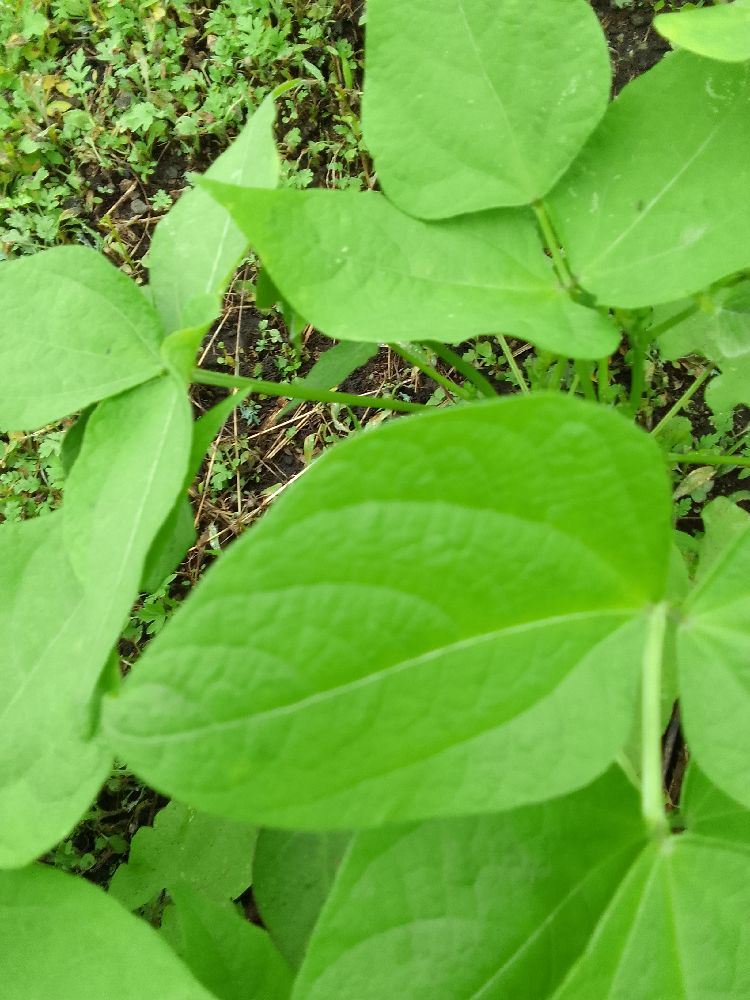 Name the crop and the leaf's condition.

common bean, healthy
